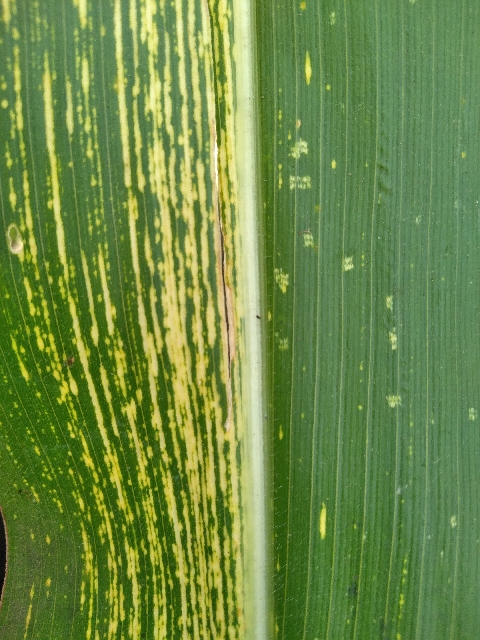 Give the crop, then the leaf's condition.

maize, maize streak virus
